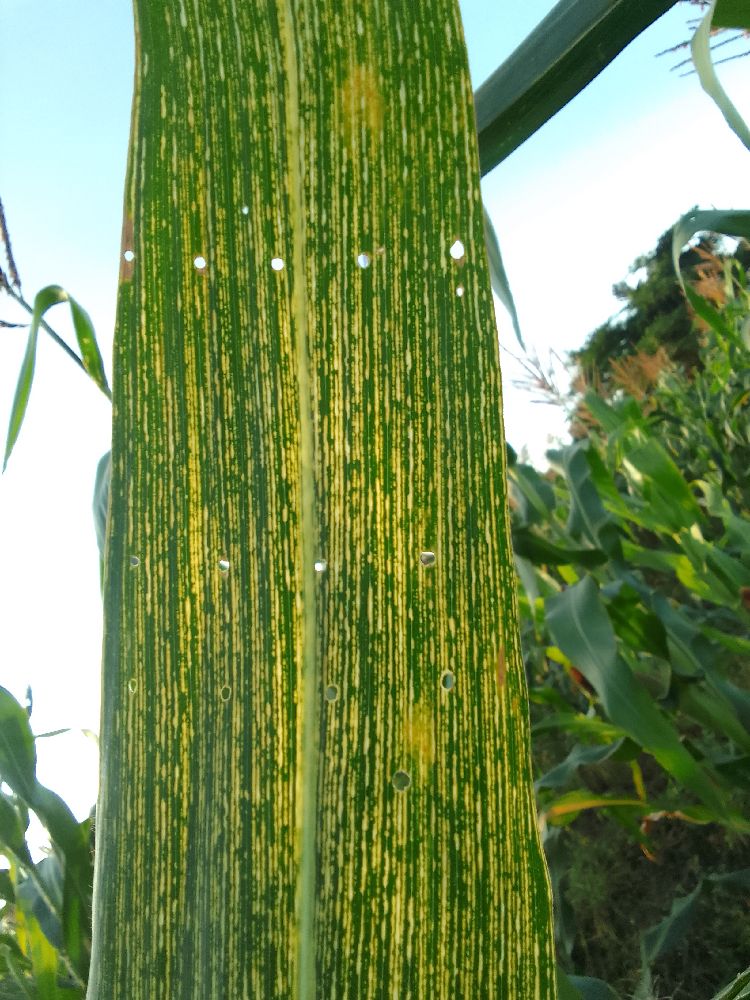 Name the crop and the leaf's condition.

maize, maize streak virus
